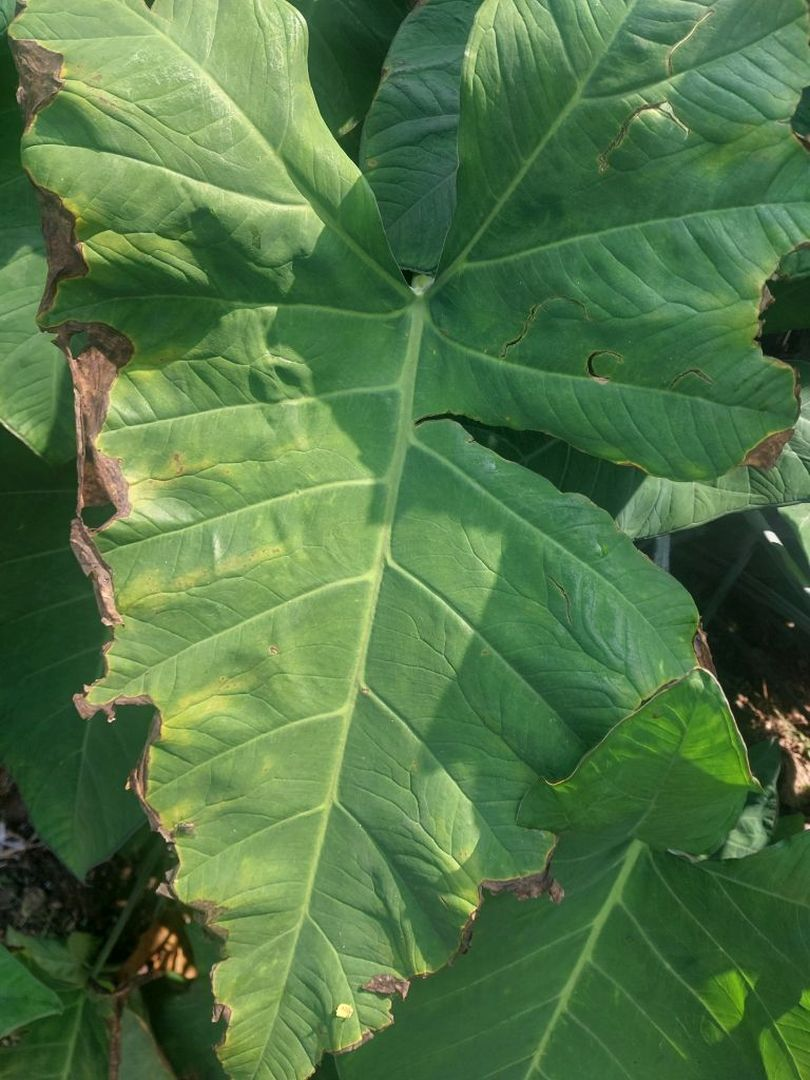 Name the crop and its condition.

taro, leaf blight
